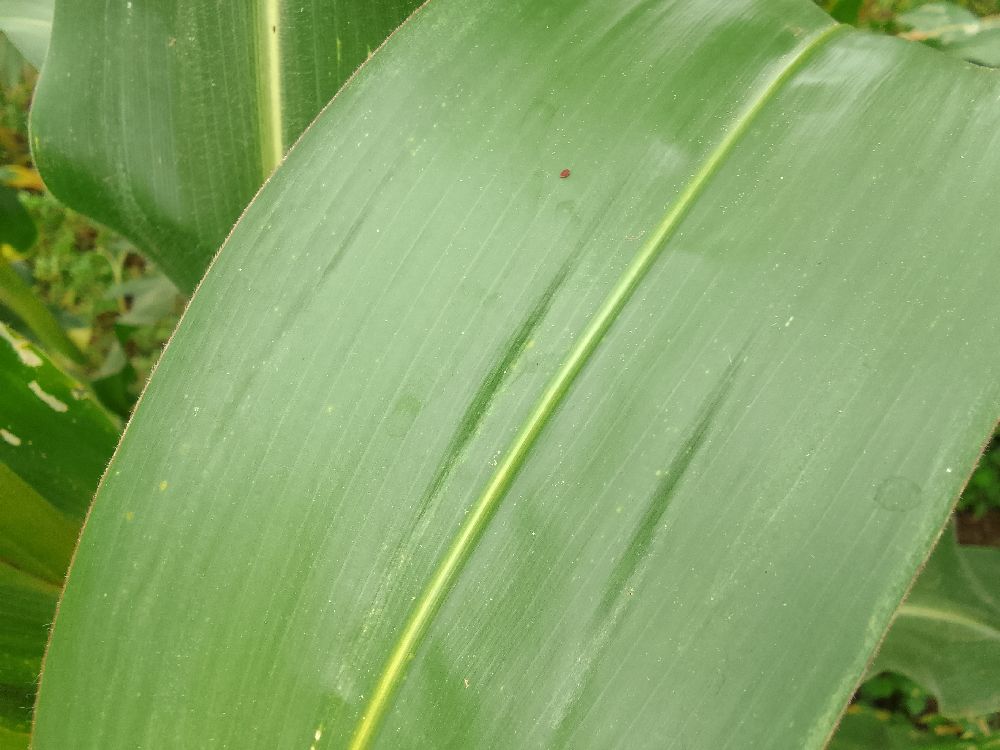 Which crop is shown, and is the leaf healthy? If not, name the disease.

maize, healthy
